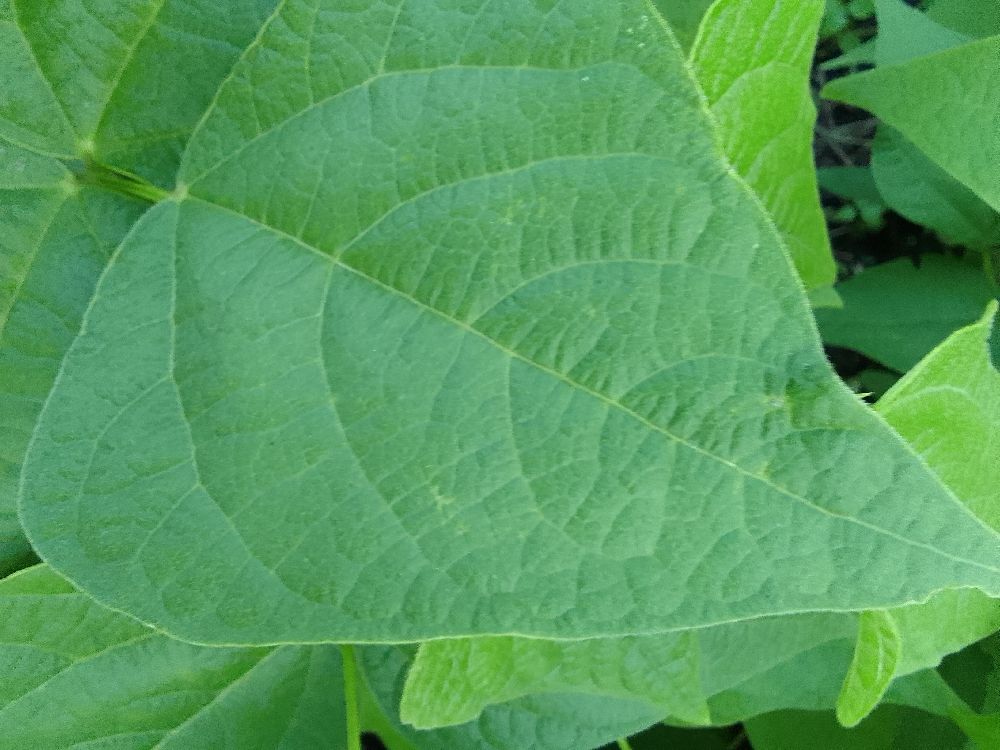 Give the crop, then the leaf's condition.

common bean, healthy
